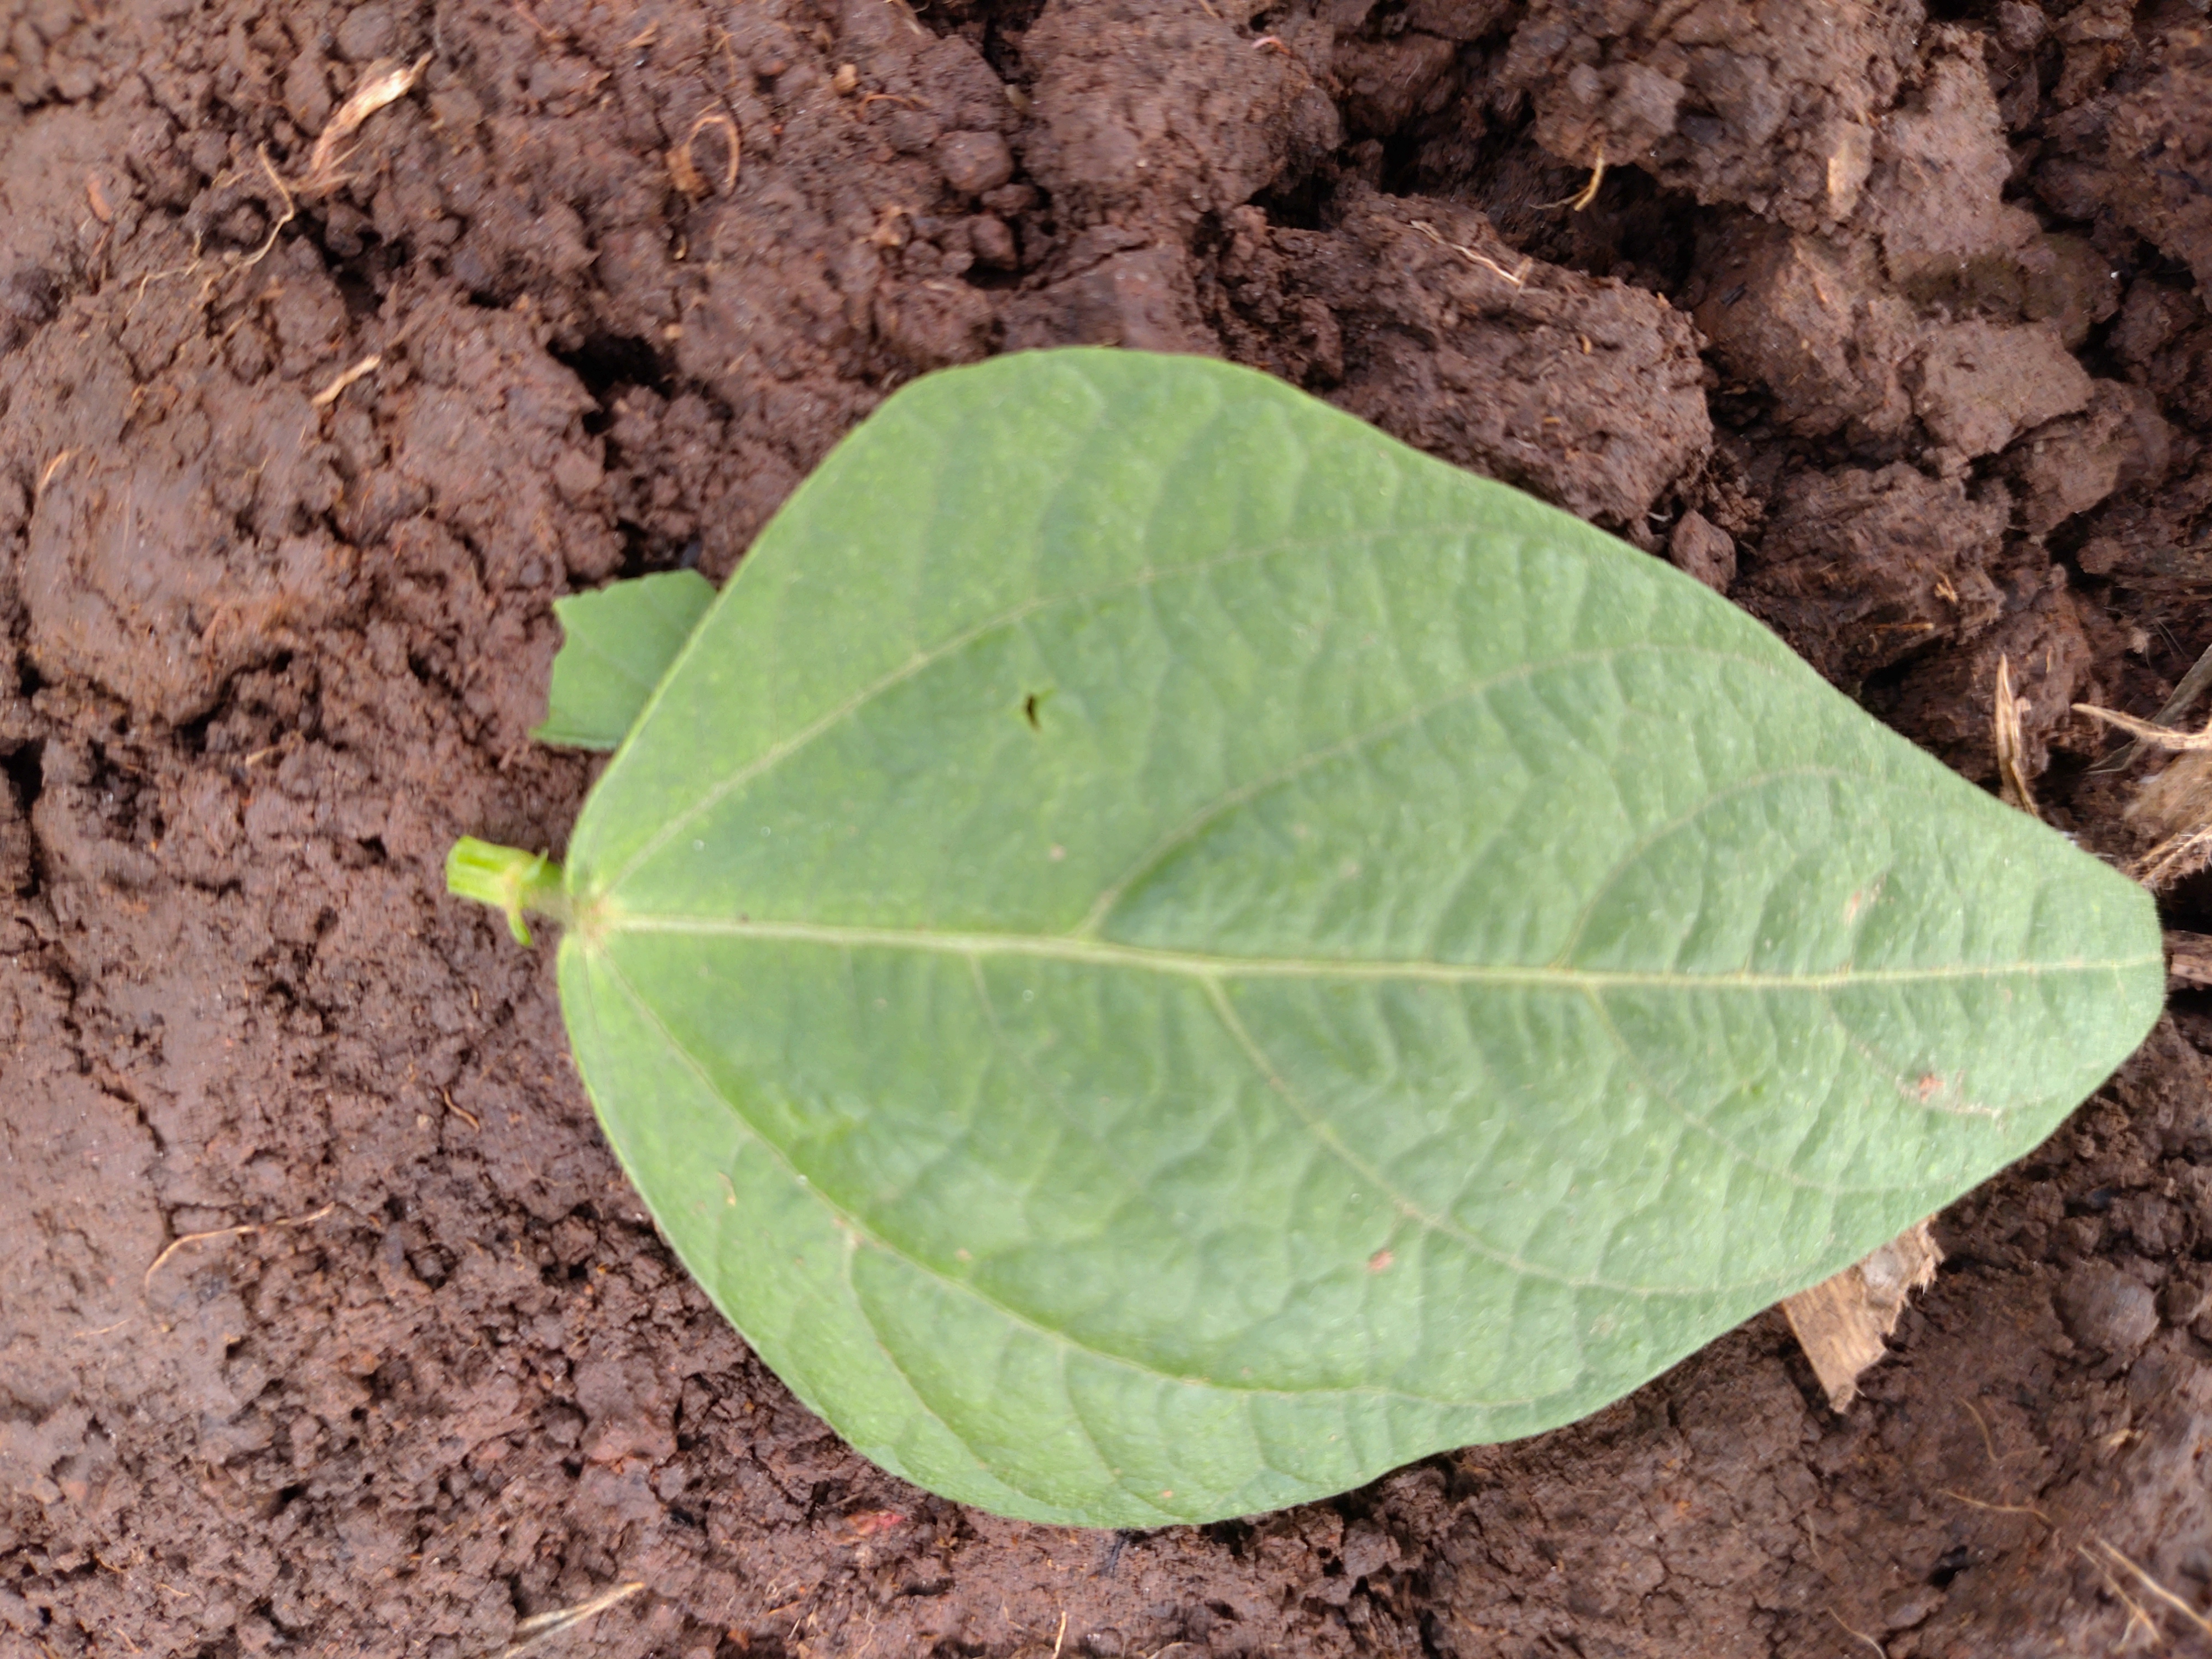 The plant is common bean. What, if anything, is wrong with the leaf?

healthy
